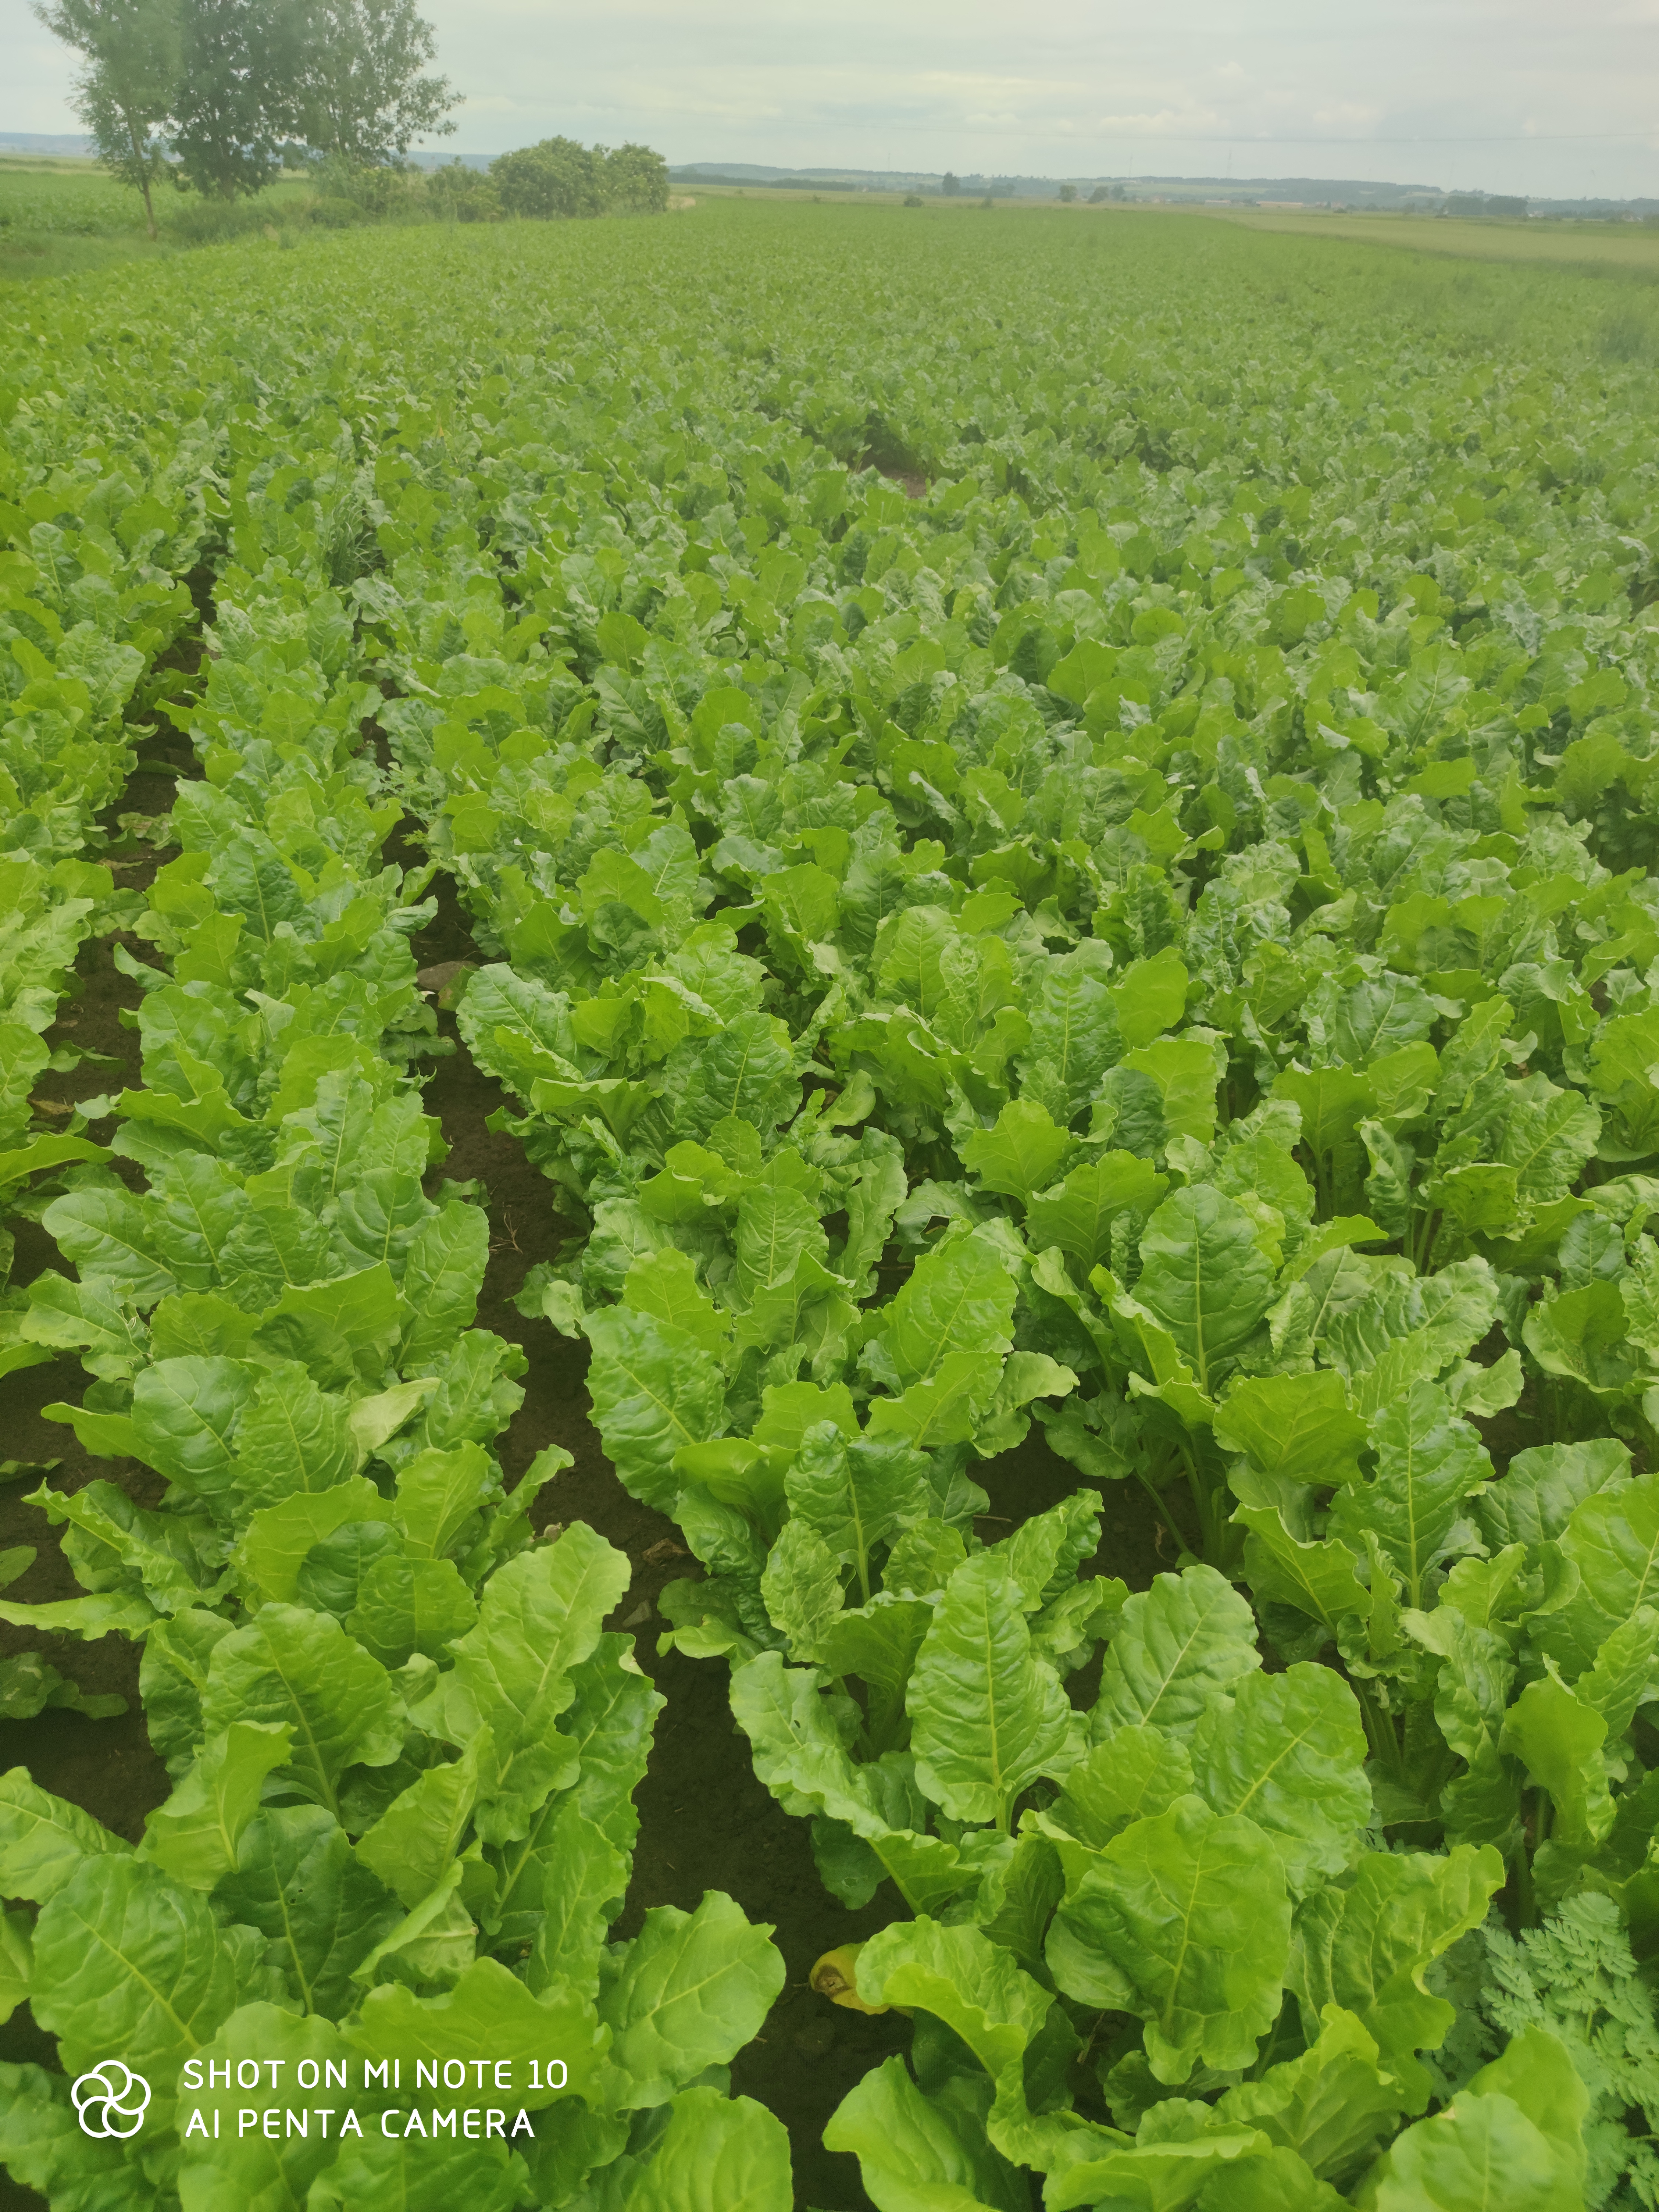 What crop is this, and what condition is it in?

beet, unaffected
